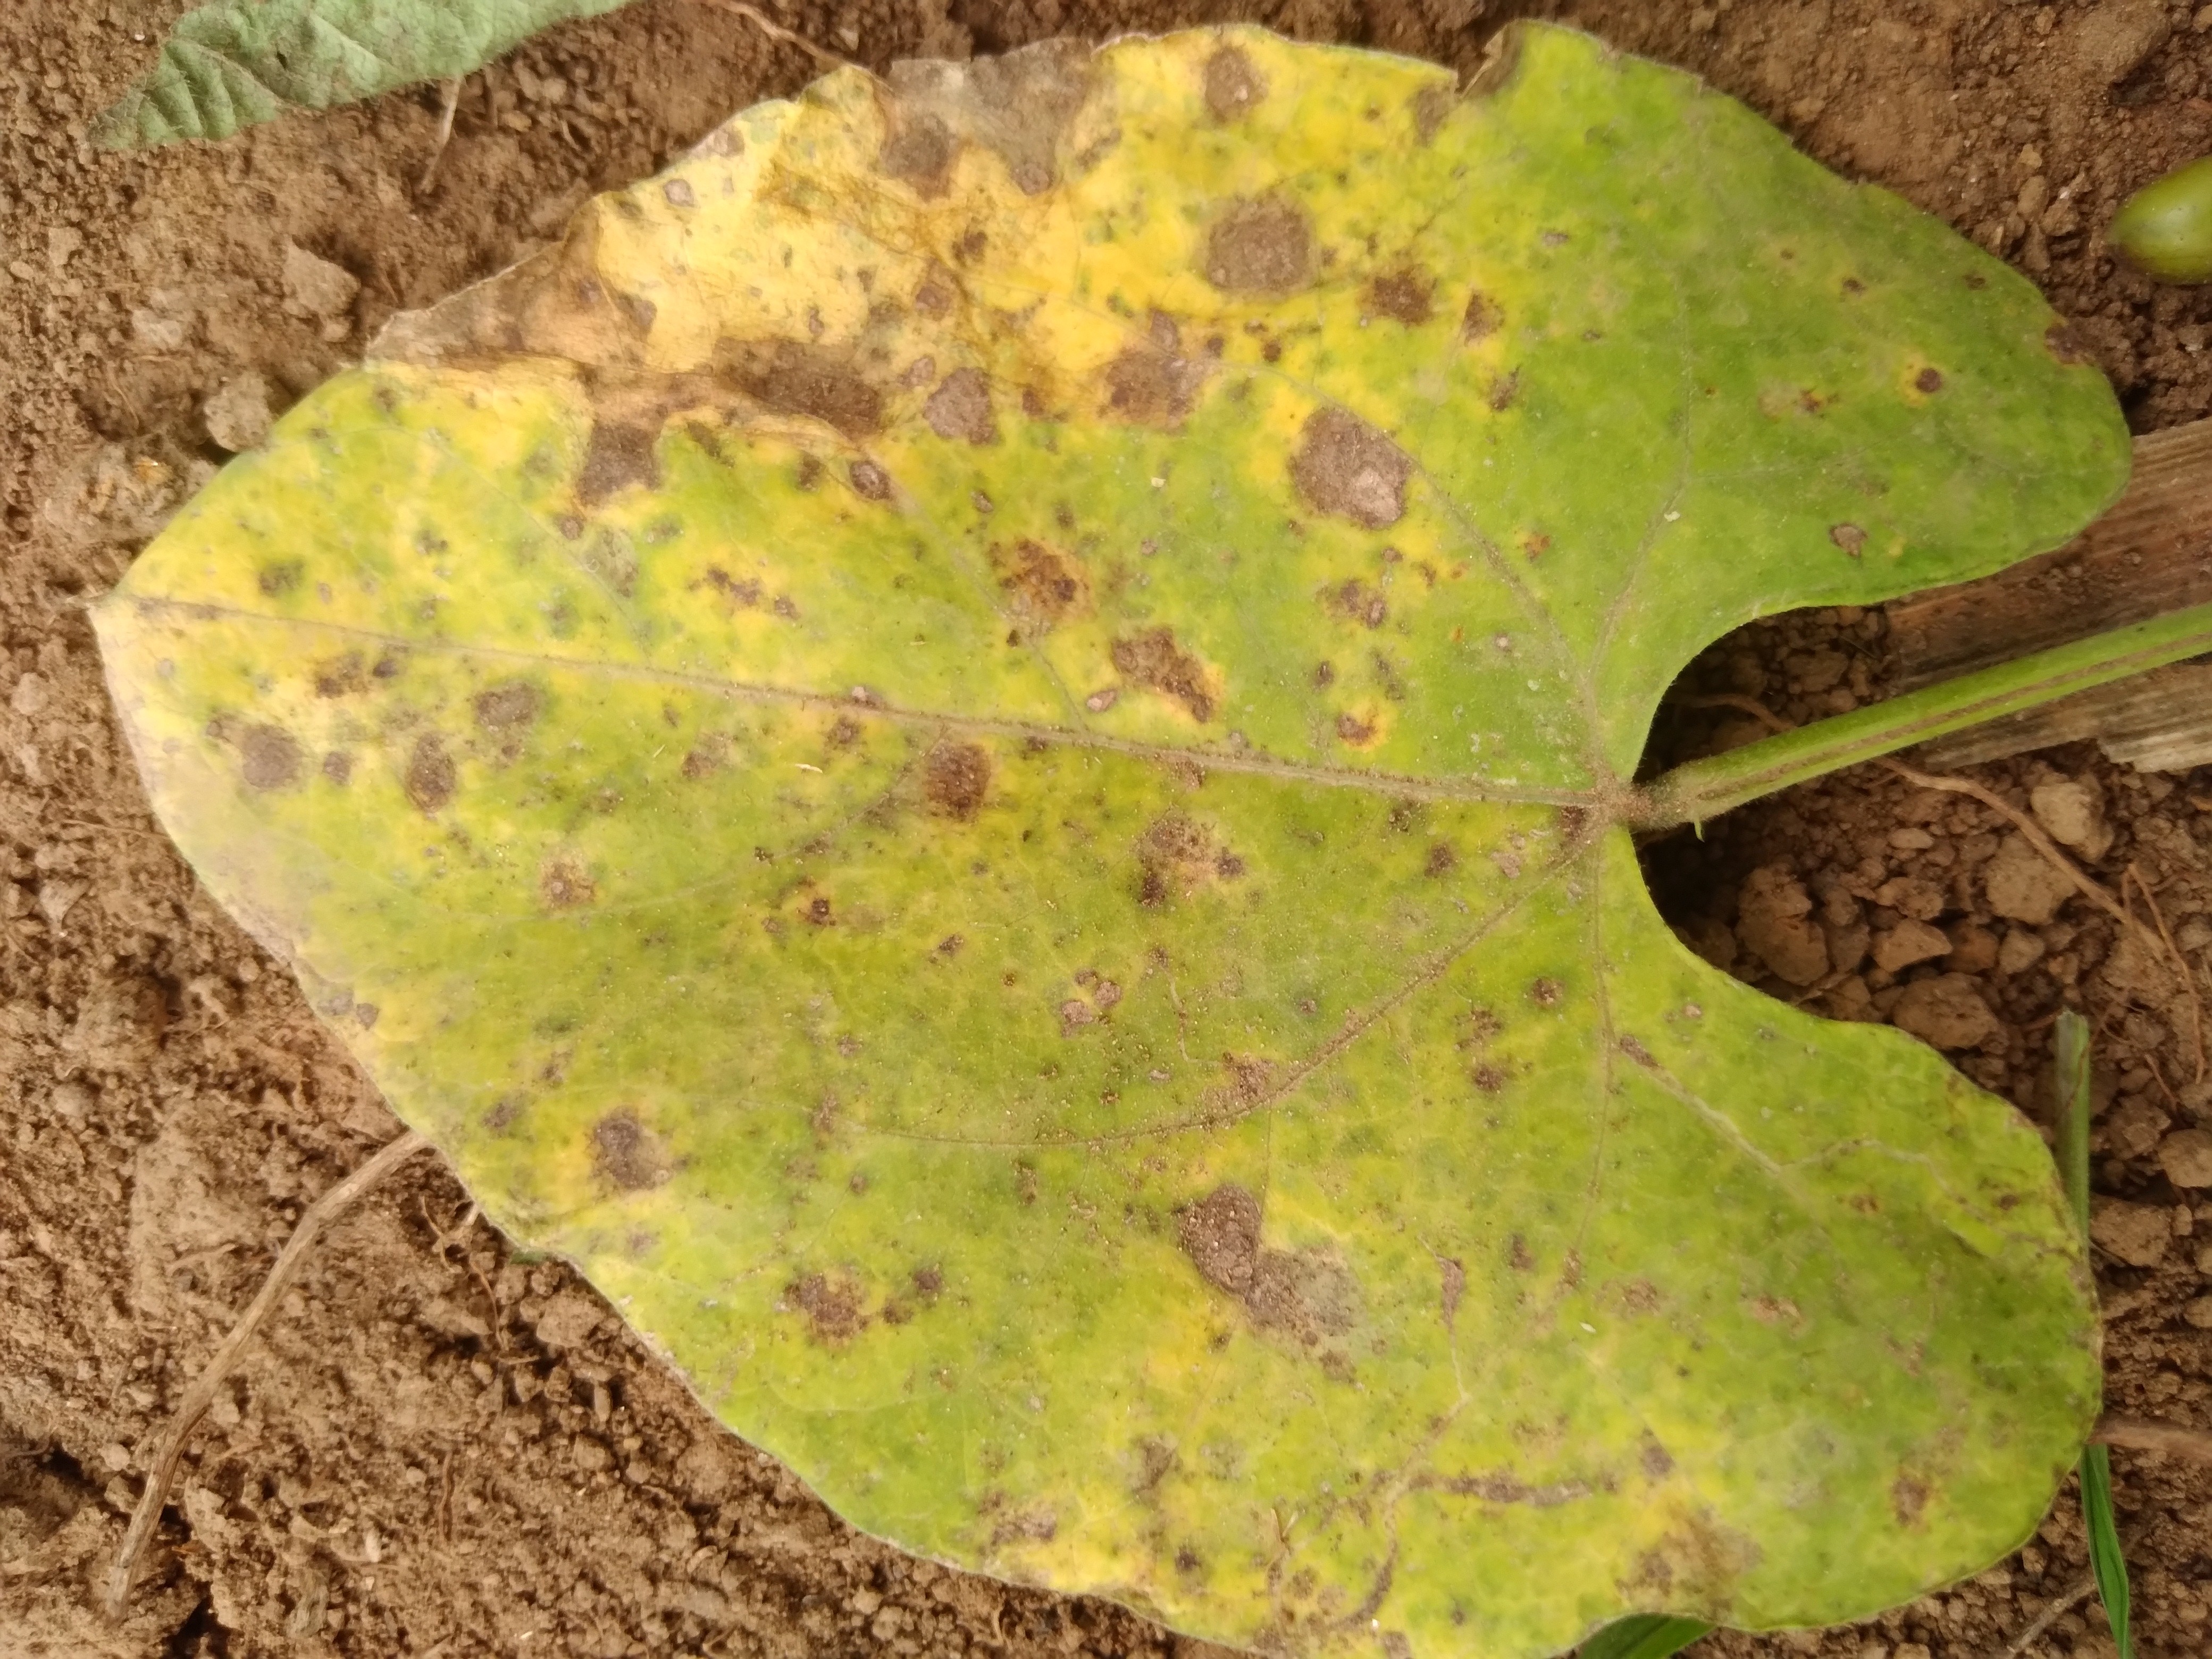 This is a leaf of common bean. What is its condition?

rust
